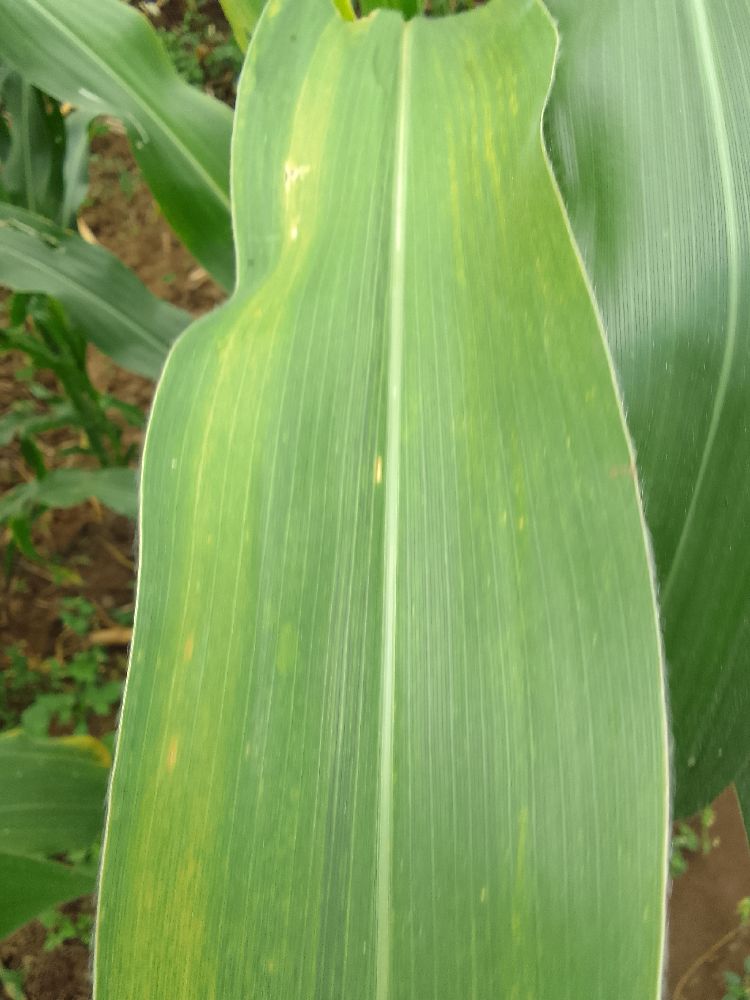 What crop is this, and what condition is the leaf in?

maize, maize lethal necrosis
